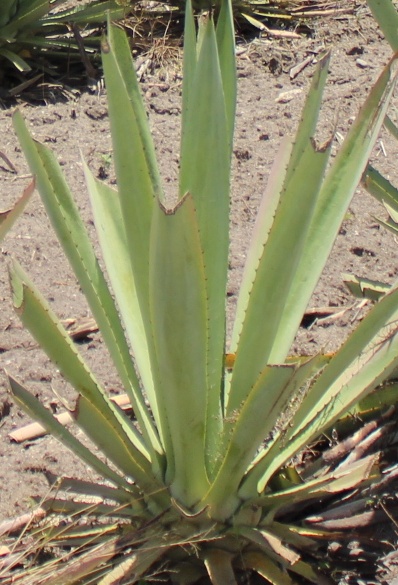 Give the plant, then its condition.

agave, small
